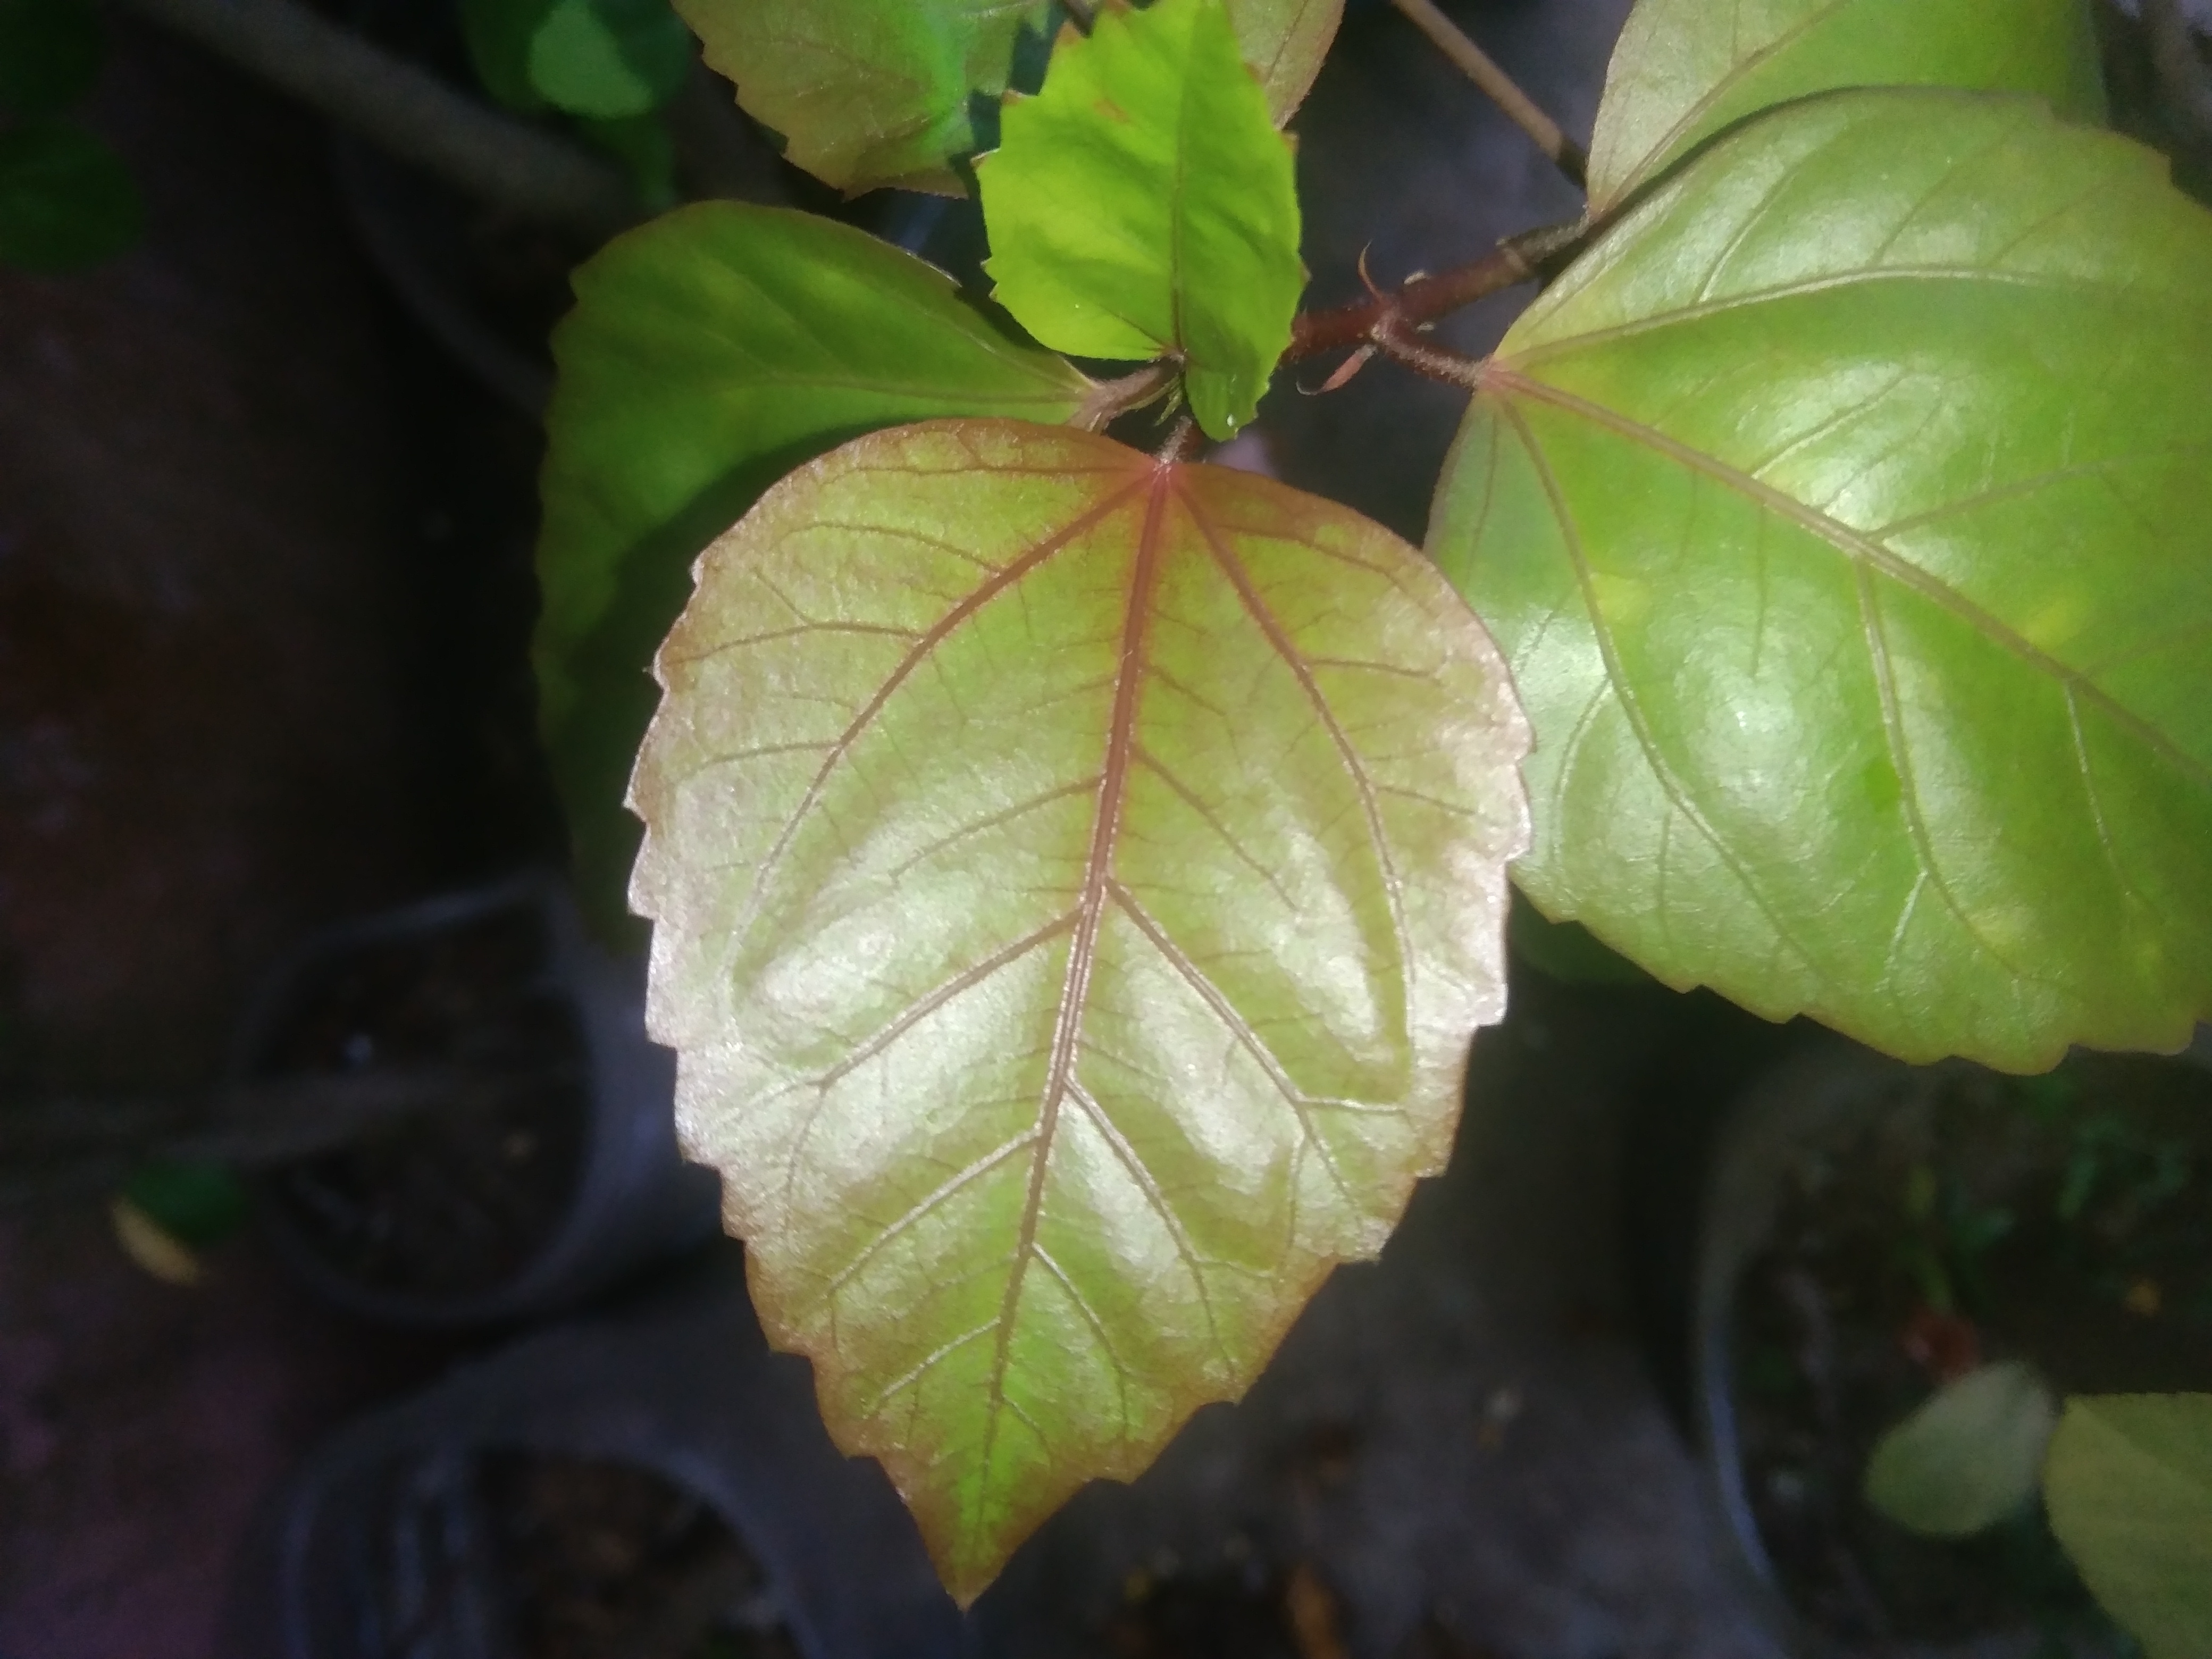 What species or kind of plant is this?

hibiscus
